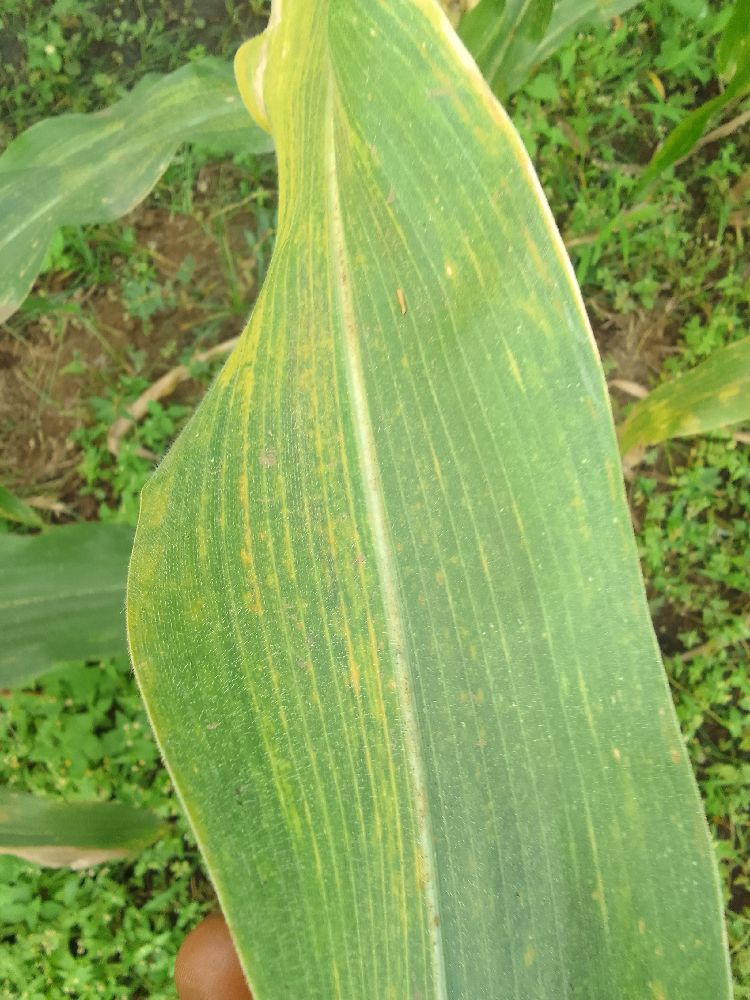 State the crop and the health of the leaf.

maize, maize lethal necrosis
